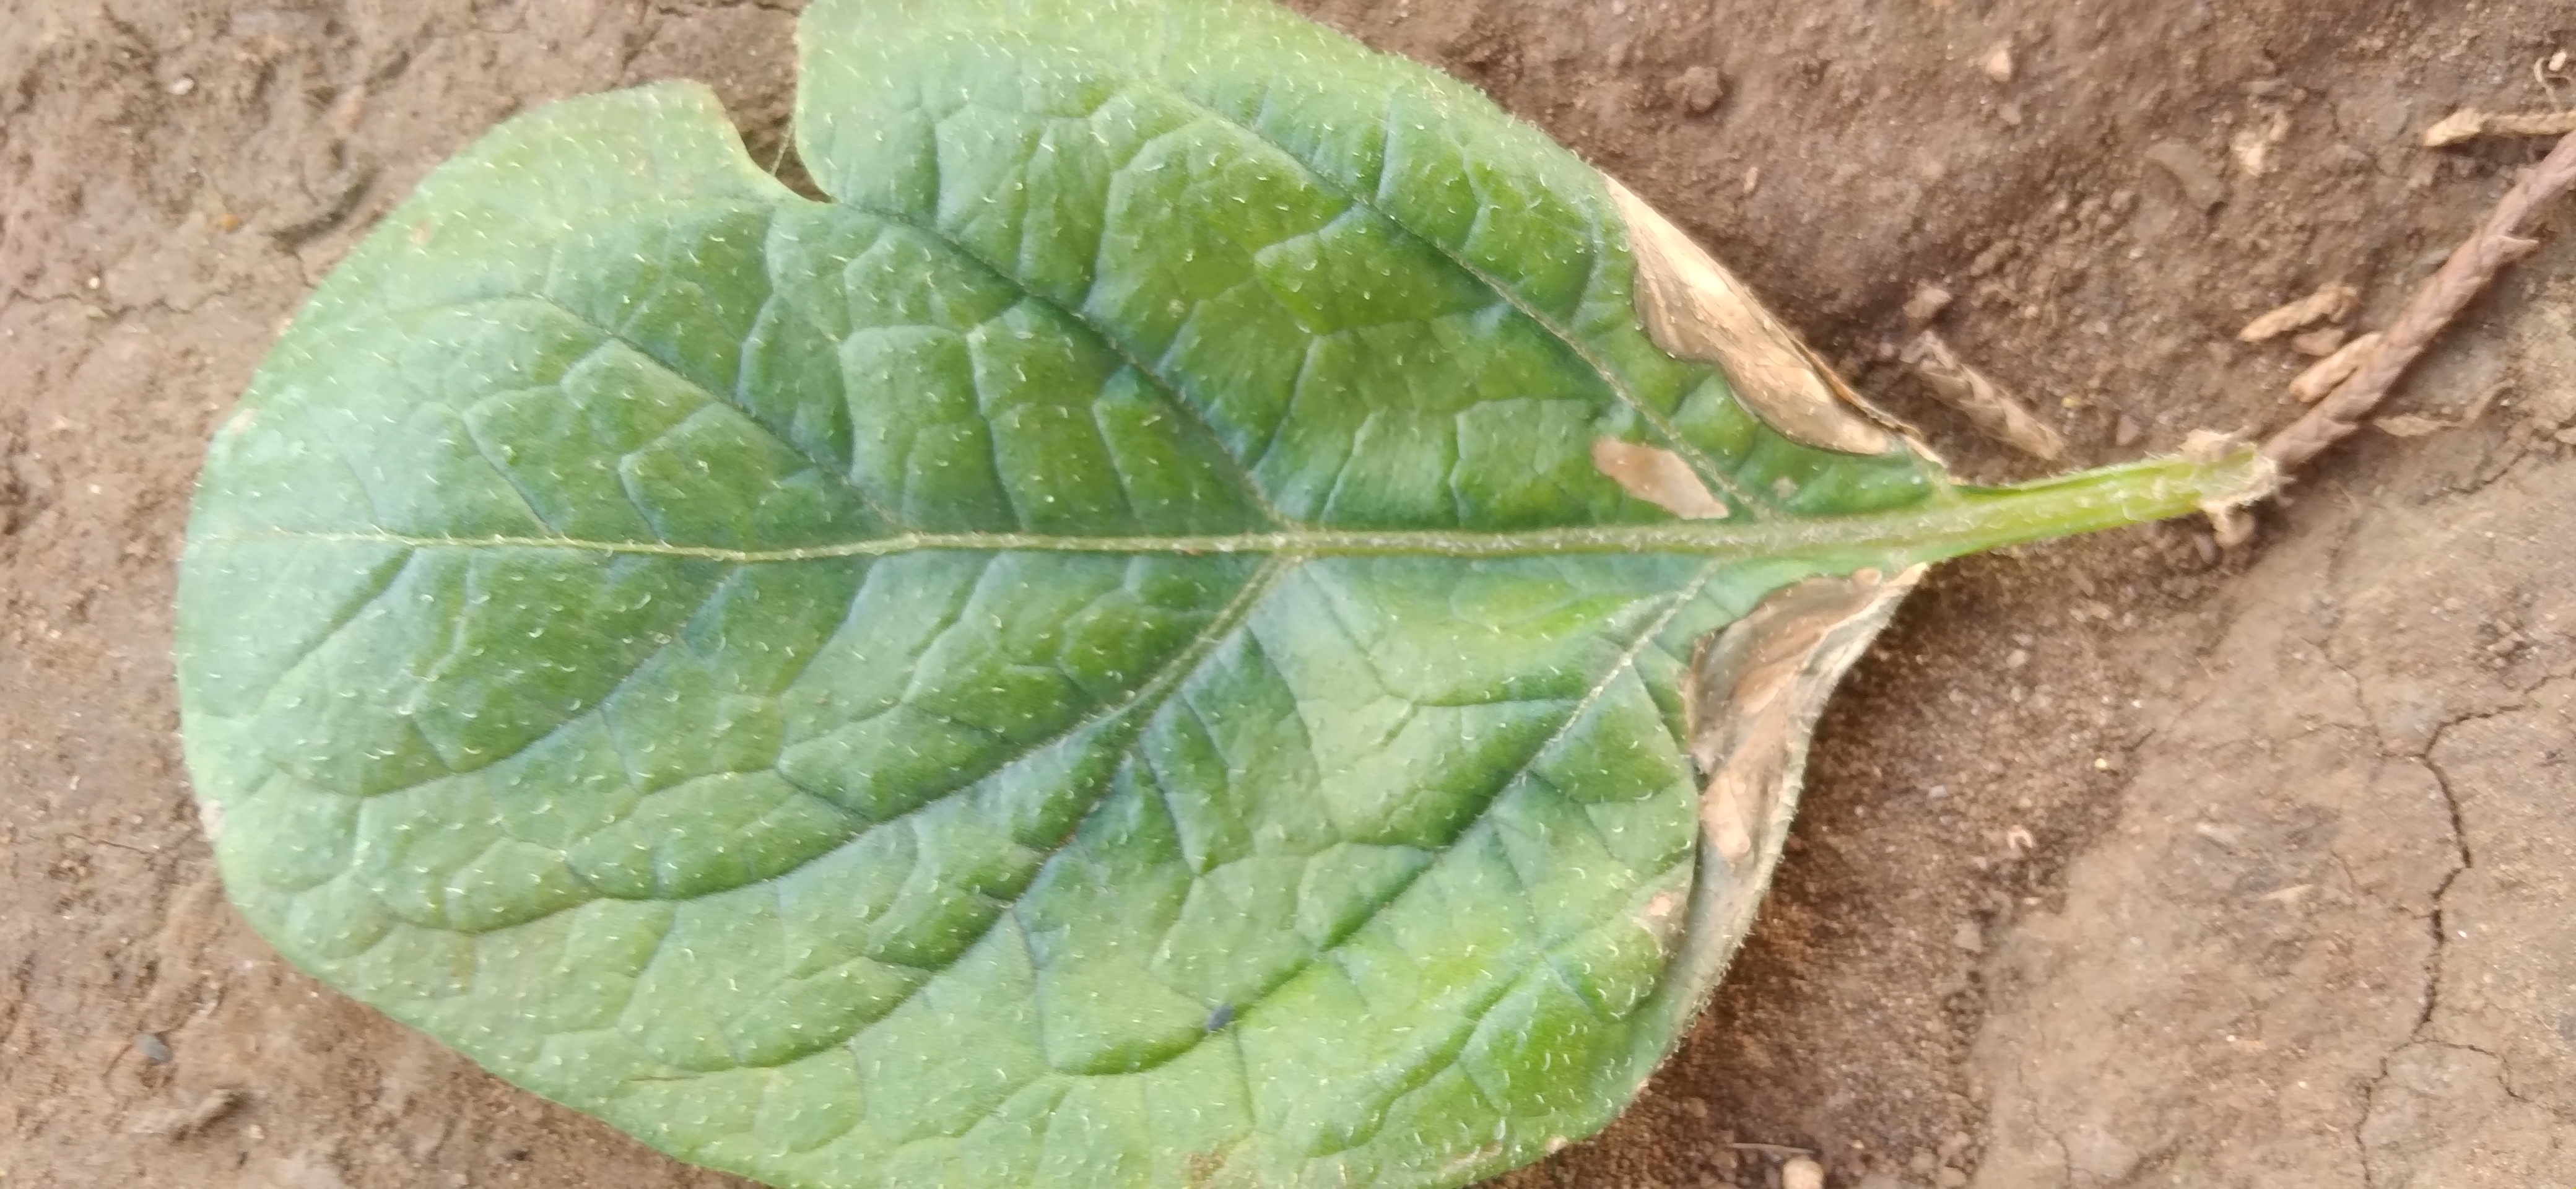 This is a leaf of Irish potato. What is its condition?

early blight
